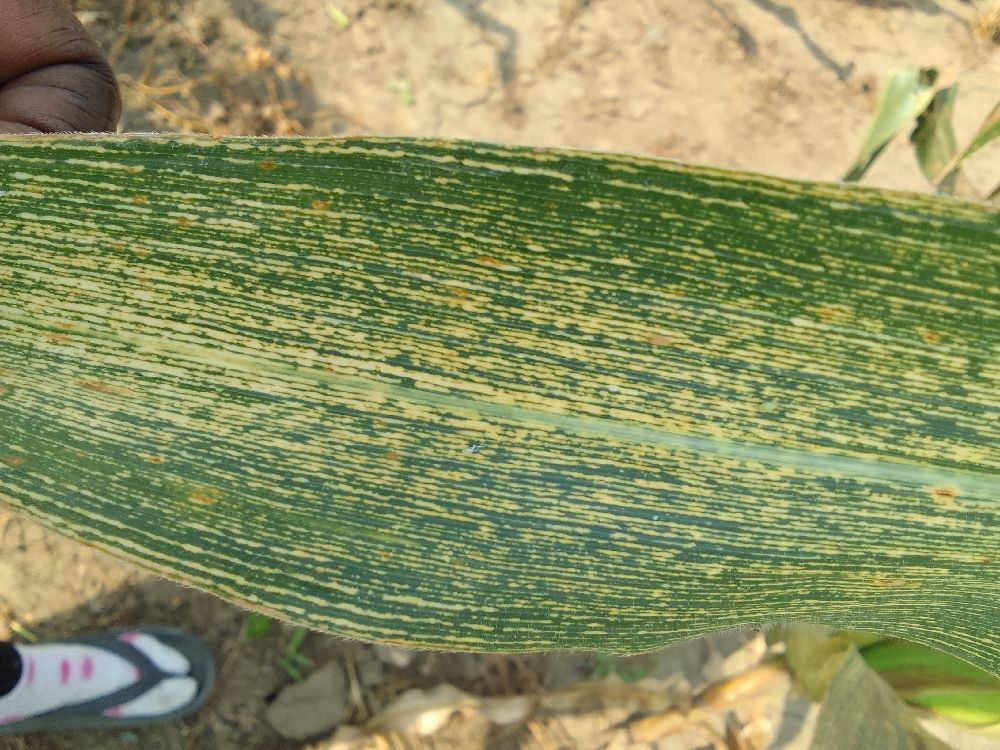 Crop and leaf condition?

maize, maize streak virus
